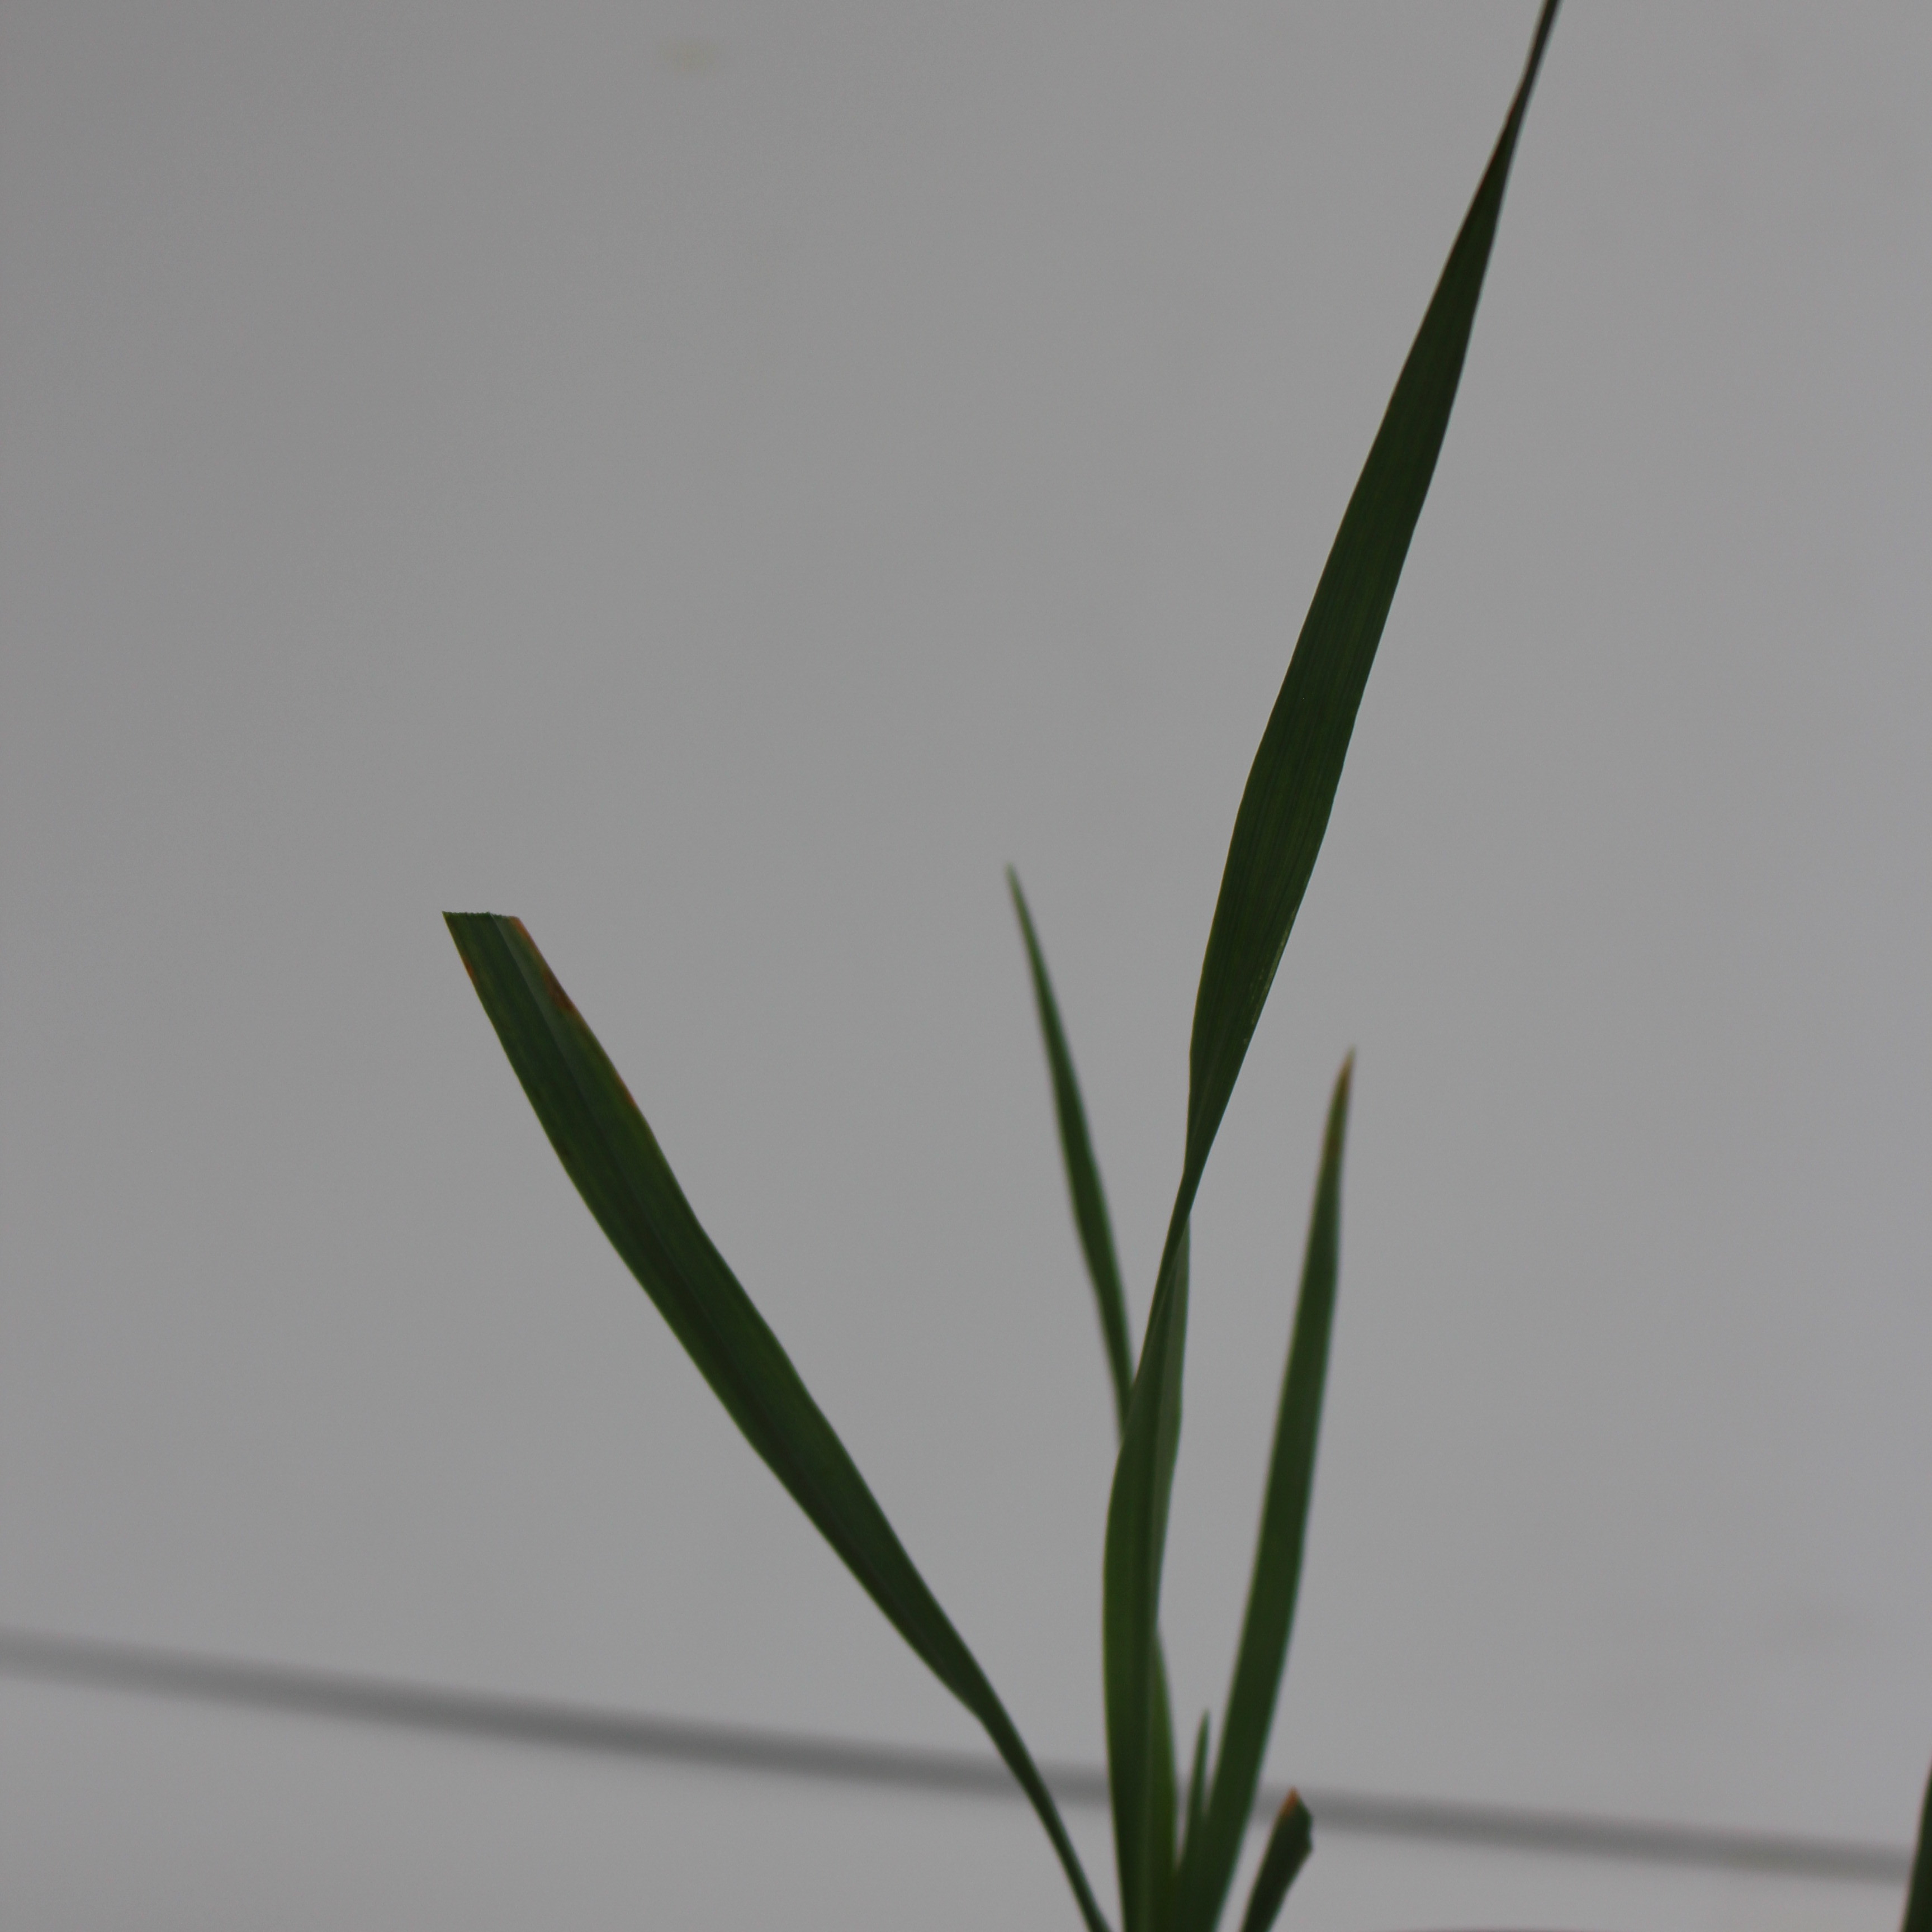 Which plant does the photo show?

Avena sterilis
